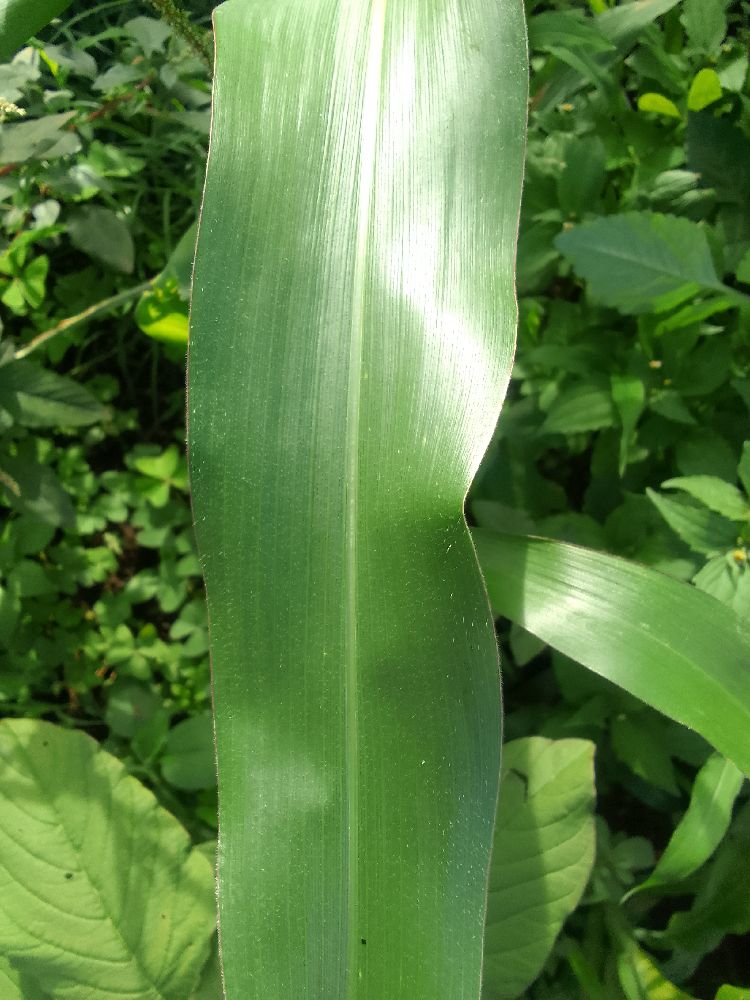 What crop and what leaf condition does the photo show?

maize, healthy
